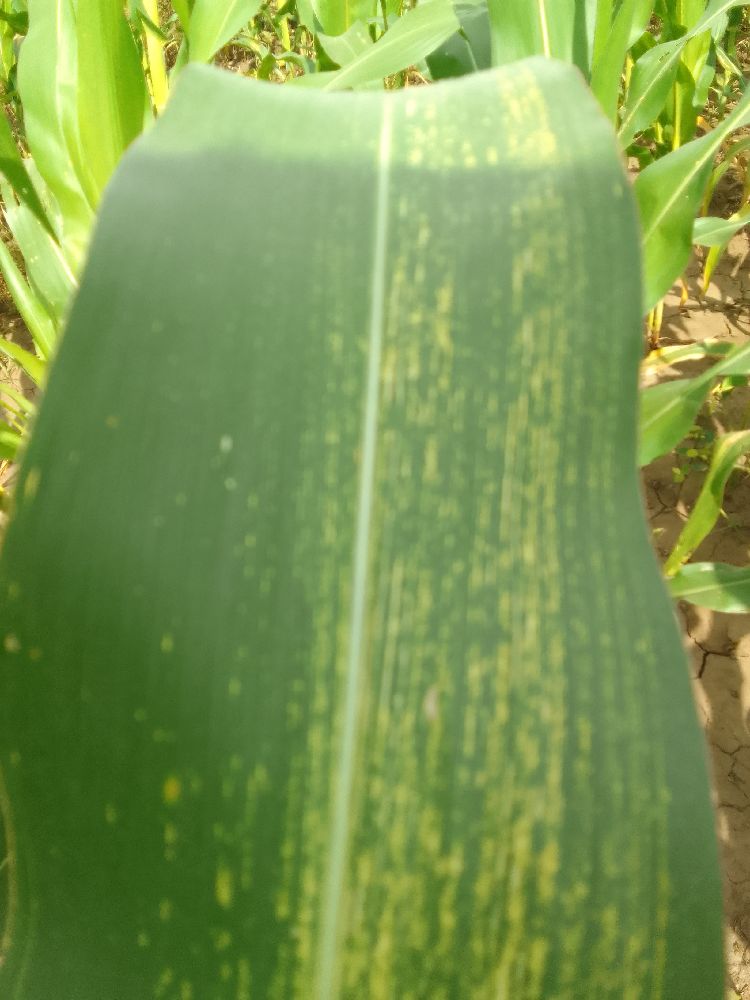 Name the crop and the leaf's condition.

maize, maize streak virus
